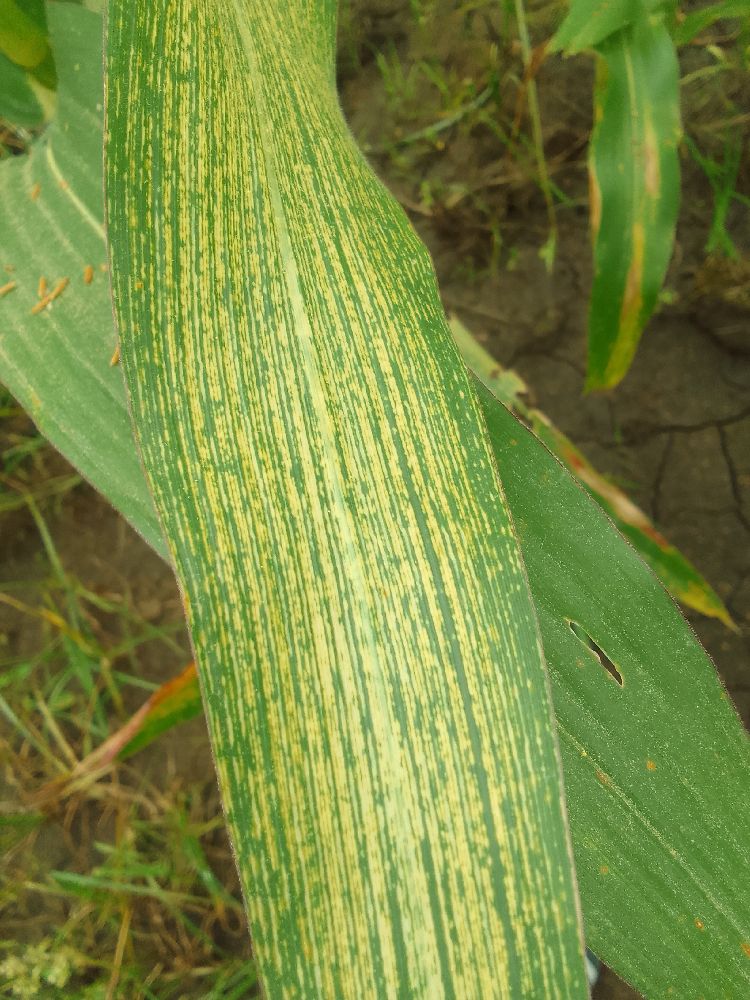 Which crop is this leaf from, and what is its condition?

maize, maize streak virus
